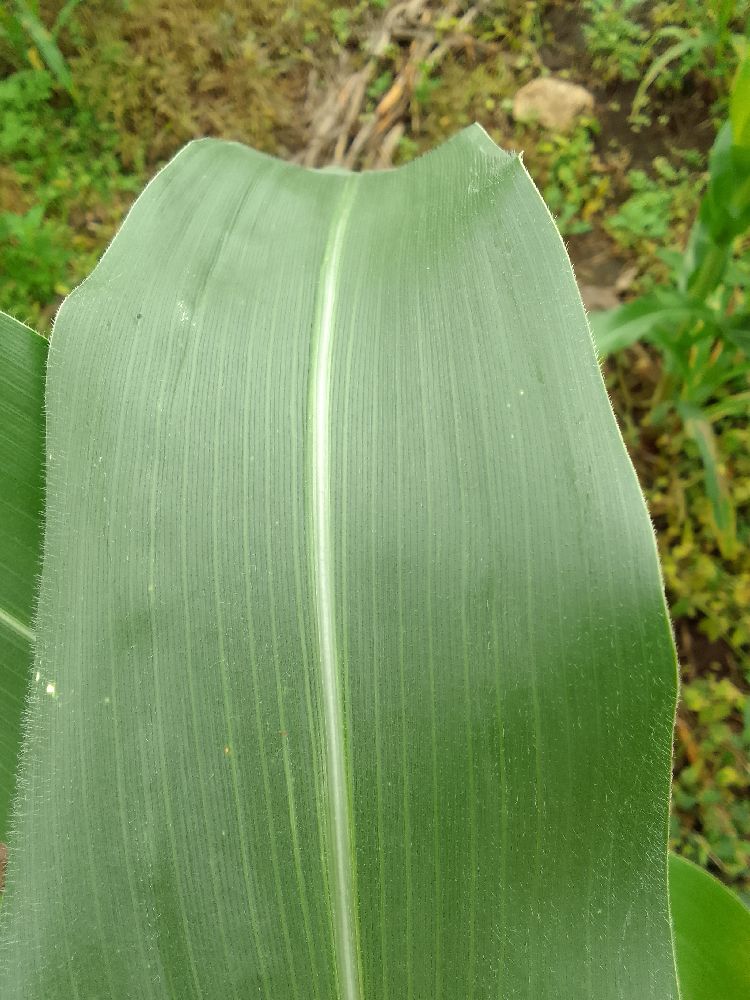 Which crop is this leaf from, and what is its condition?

maize, healthy
